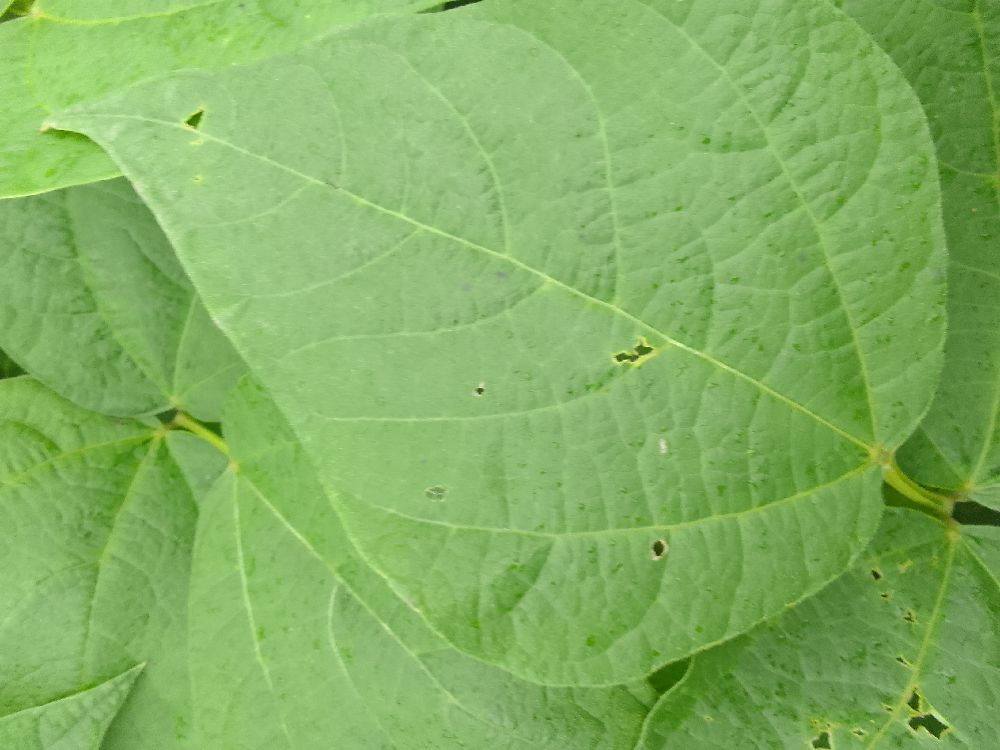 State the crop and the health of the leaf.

common bean, healthy
